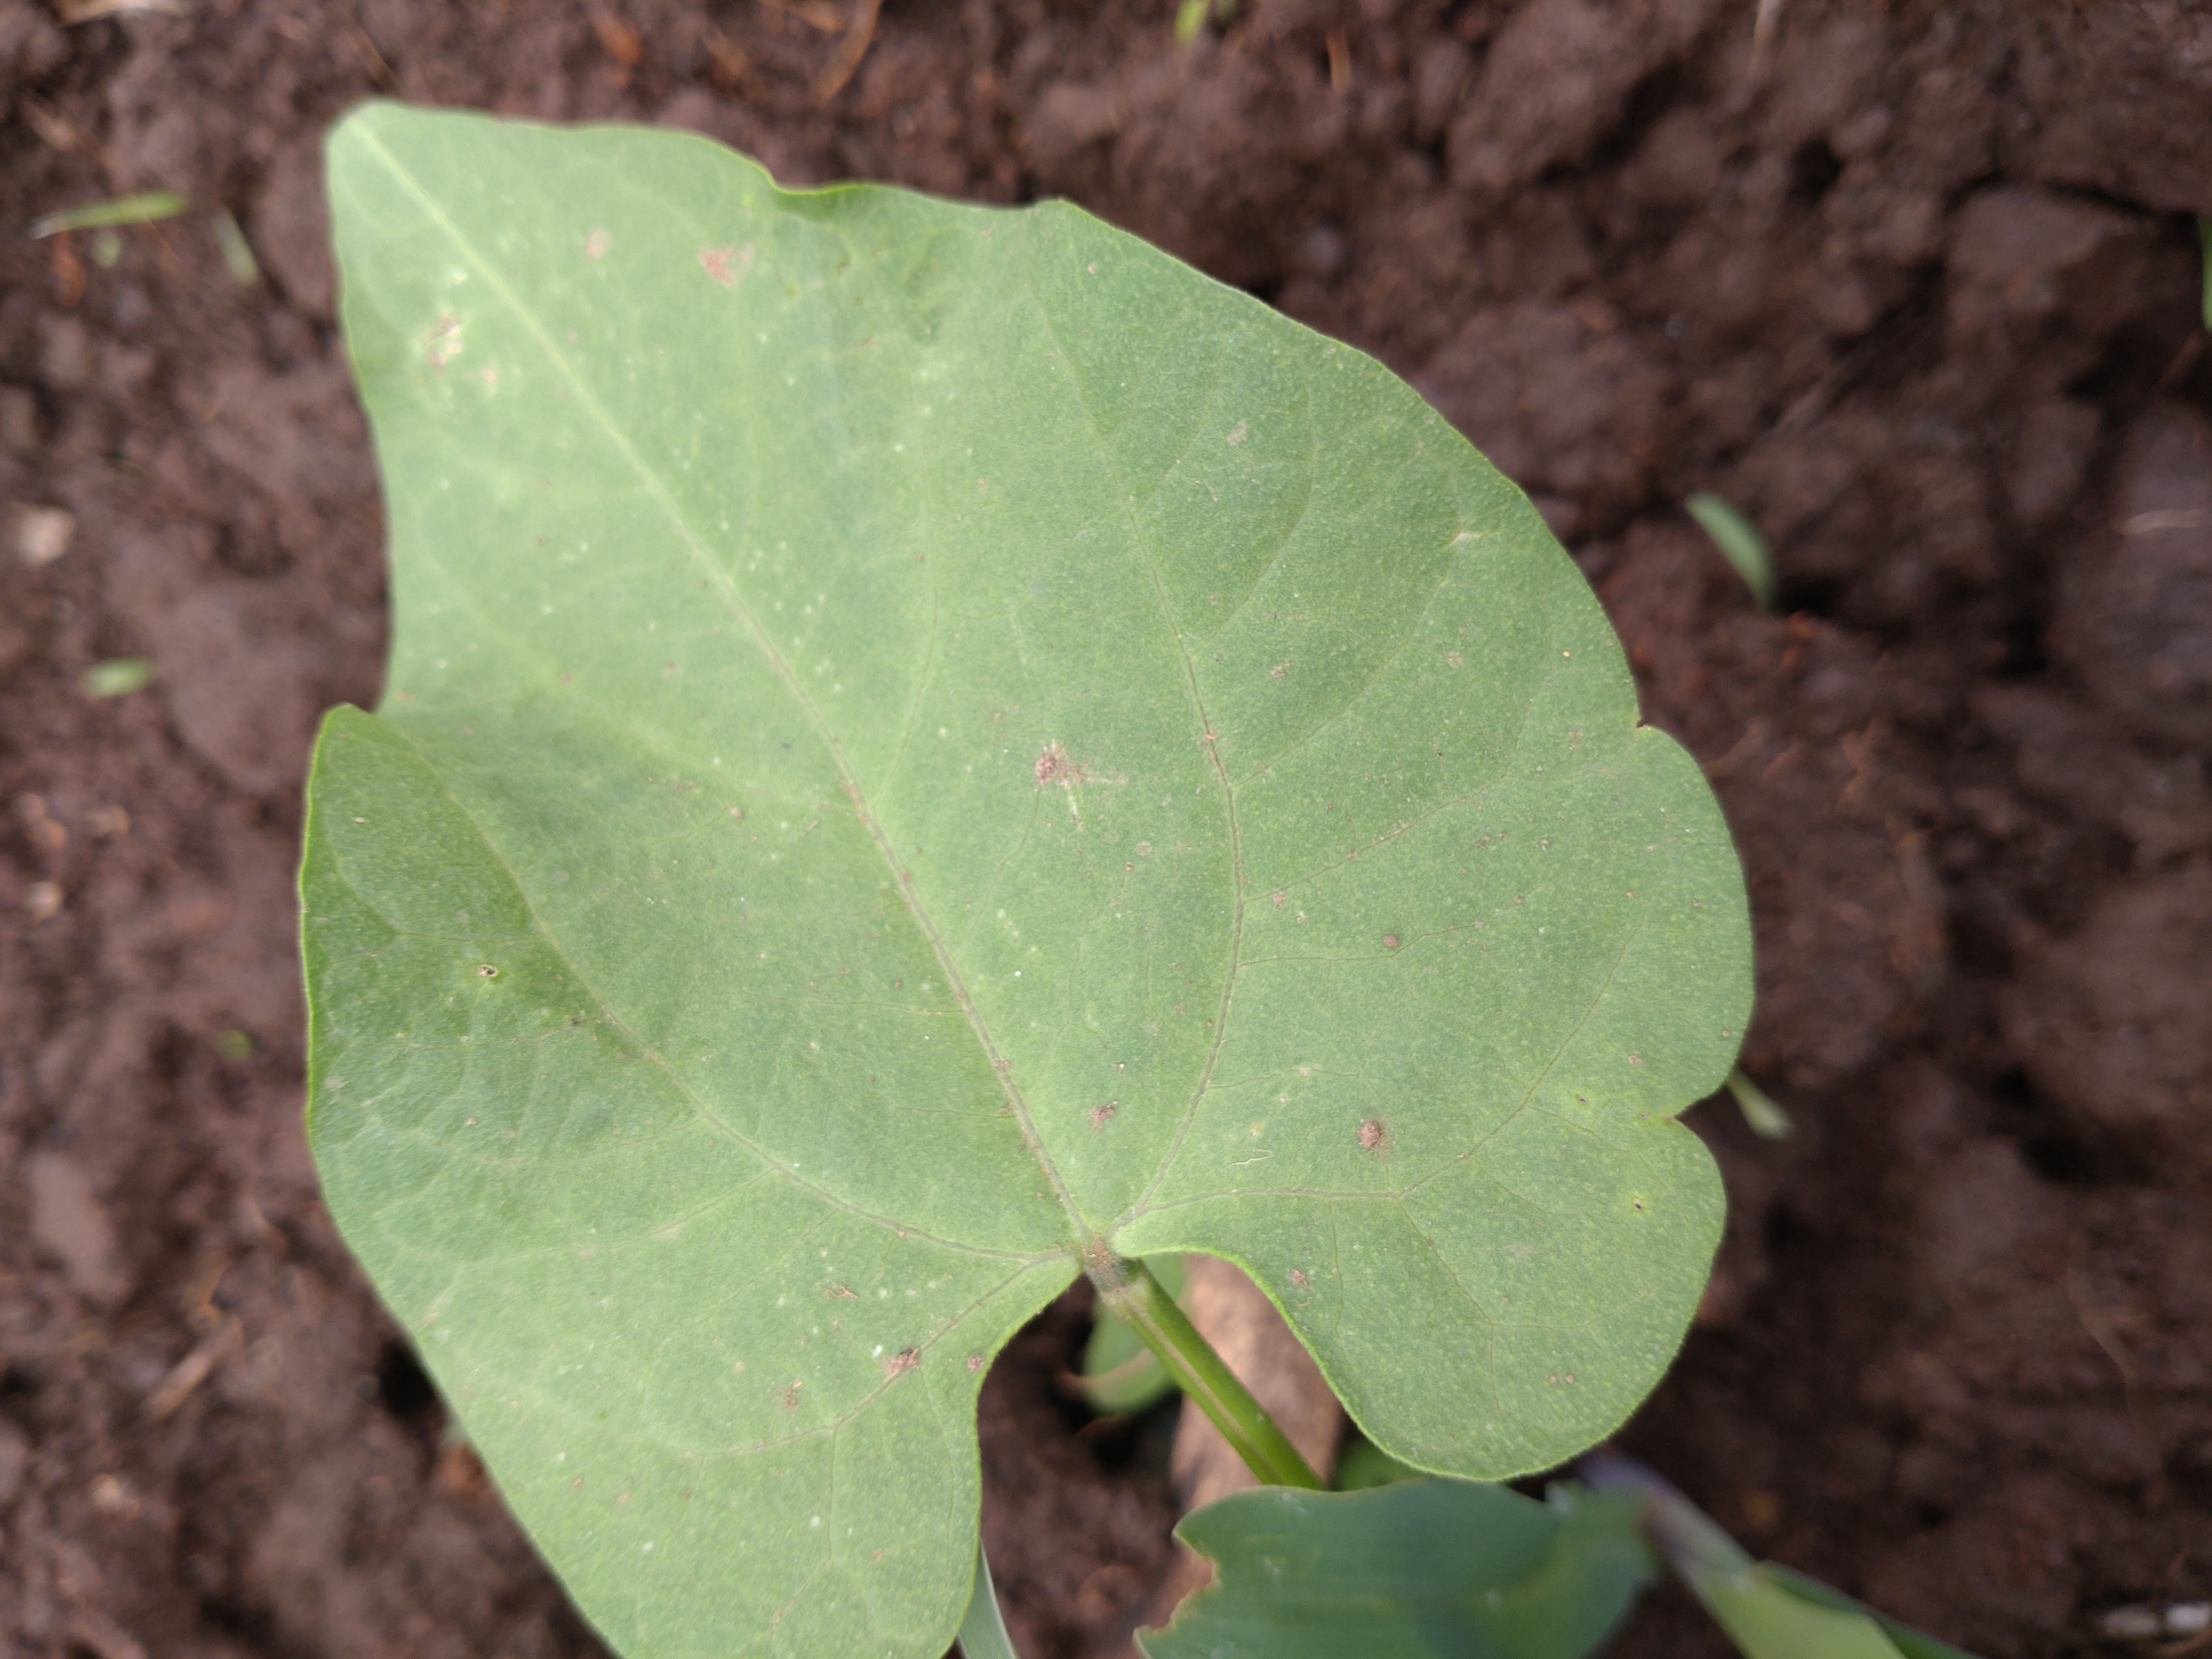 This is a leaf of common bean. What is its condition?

healthy
